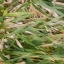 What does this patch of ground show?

grass
